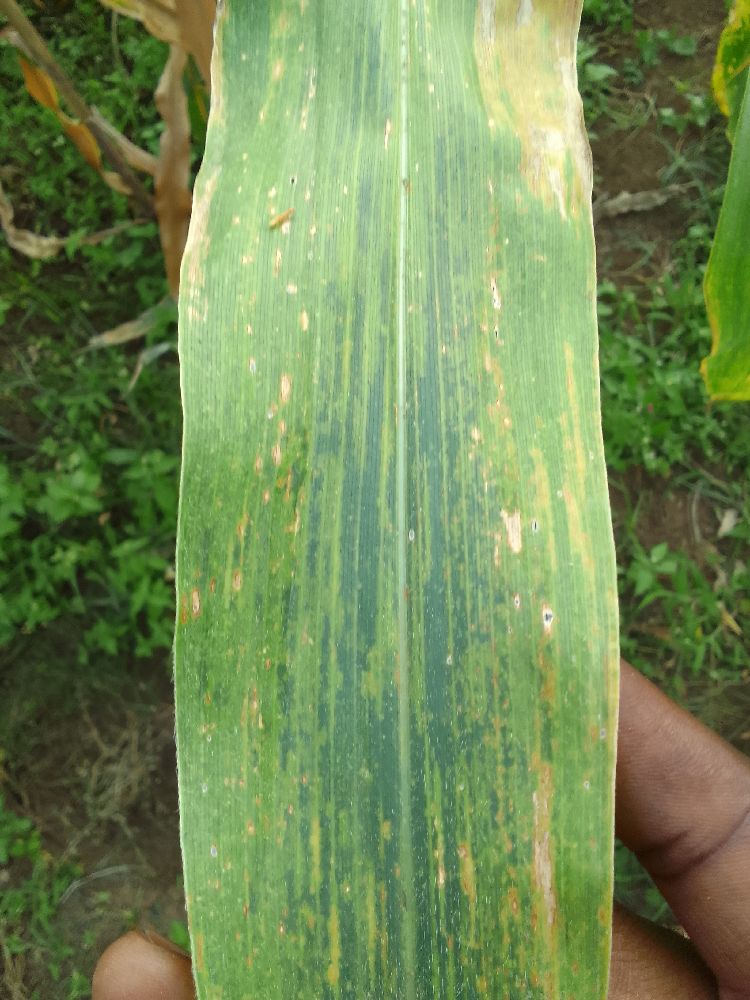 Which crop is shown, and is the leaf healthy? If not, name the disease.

maize, maize lethal necrosis
